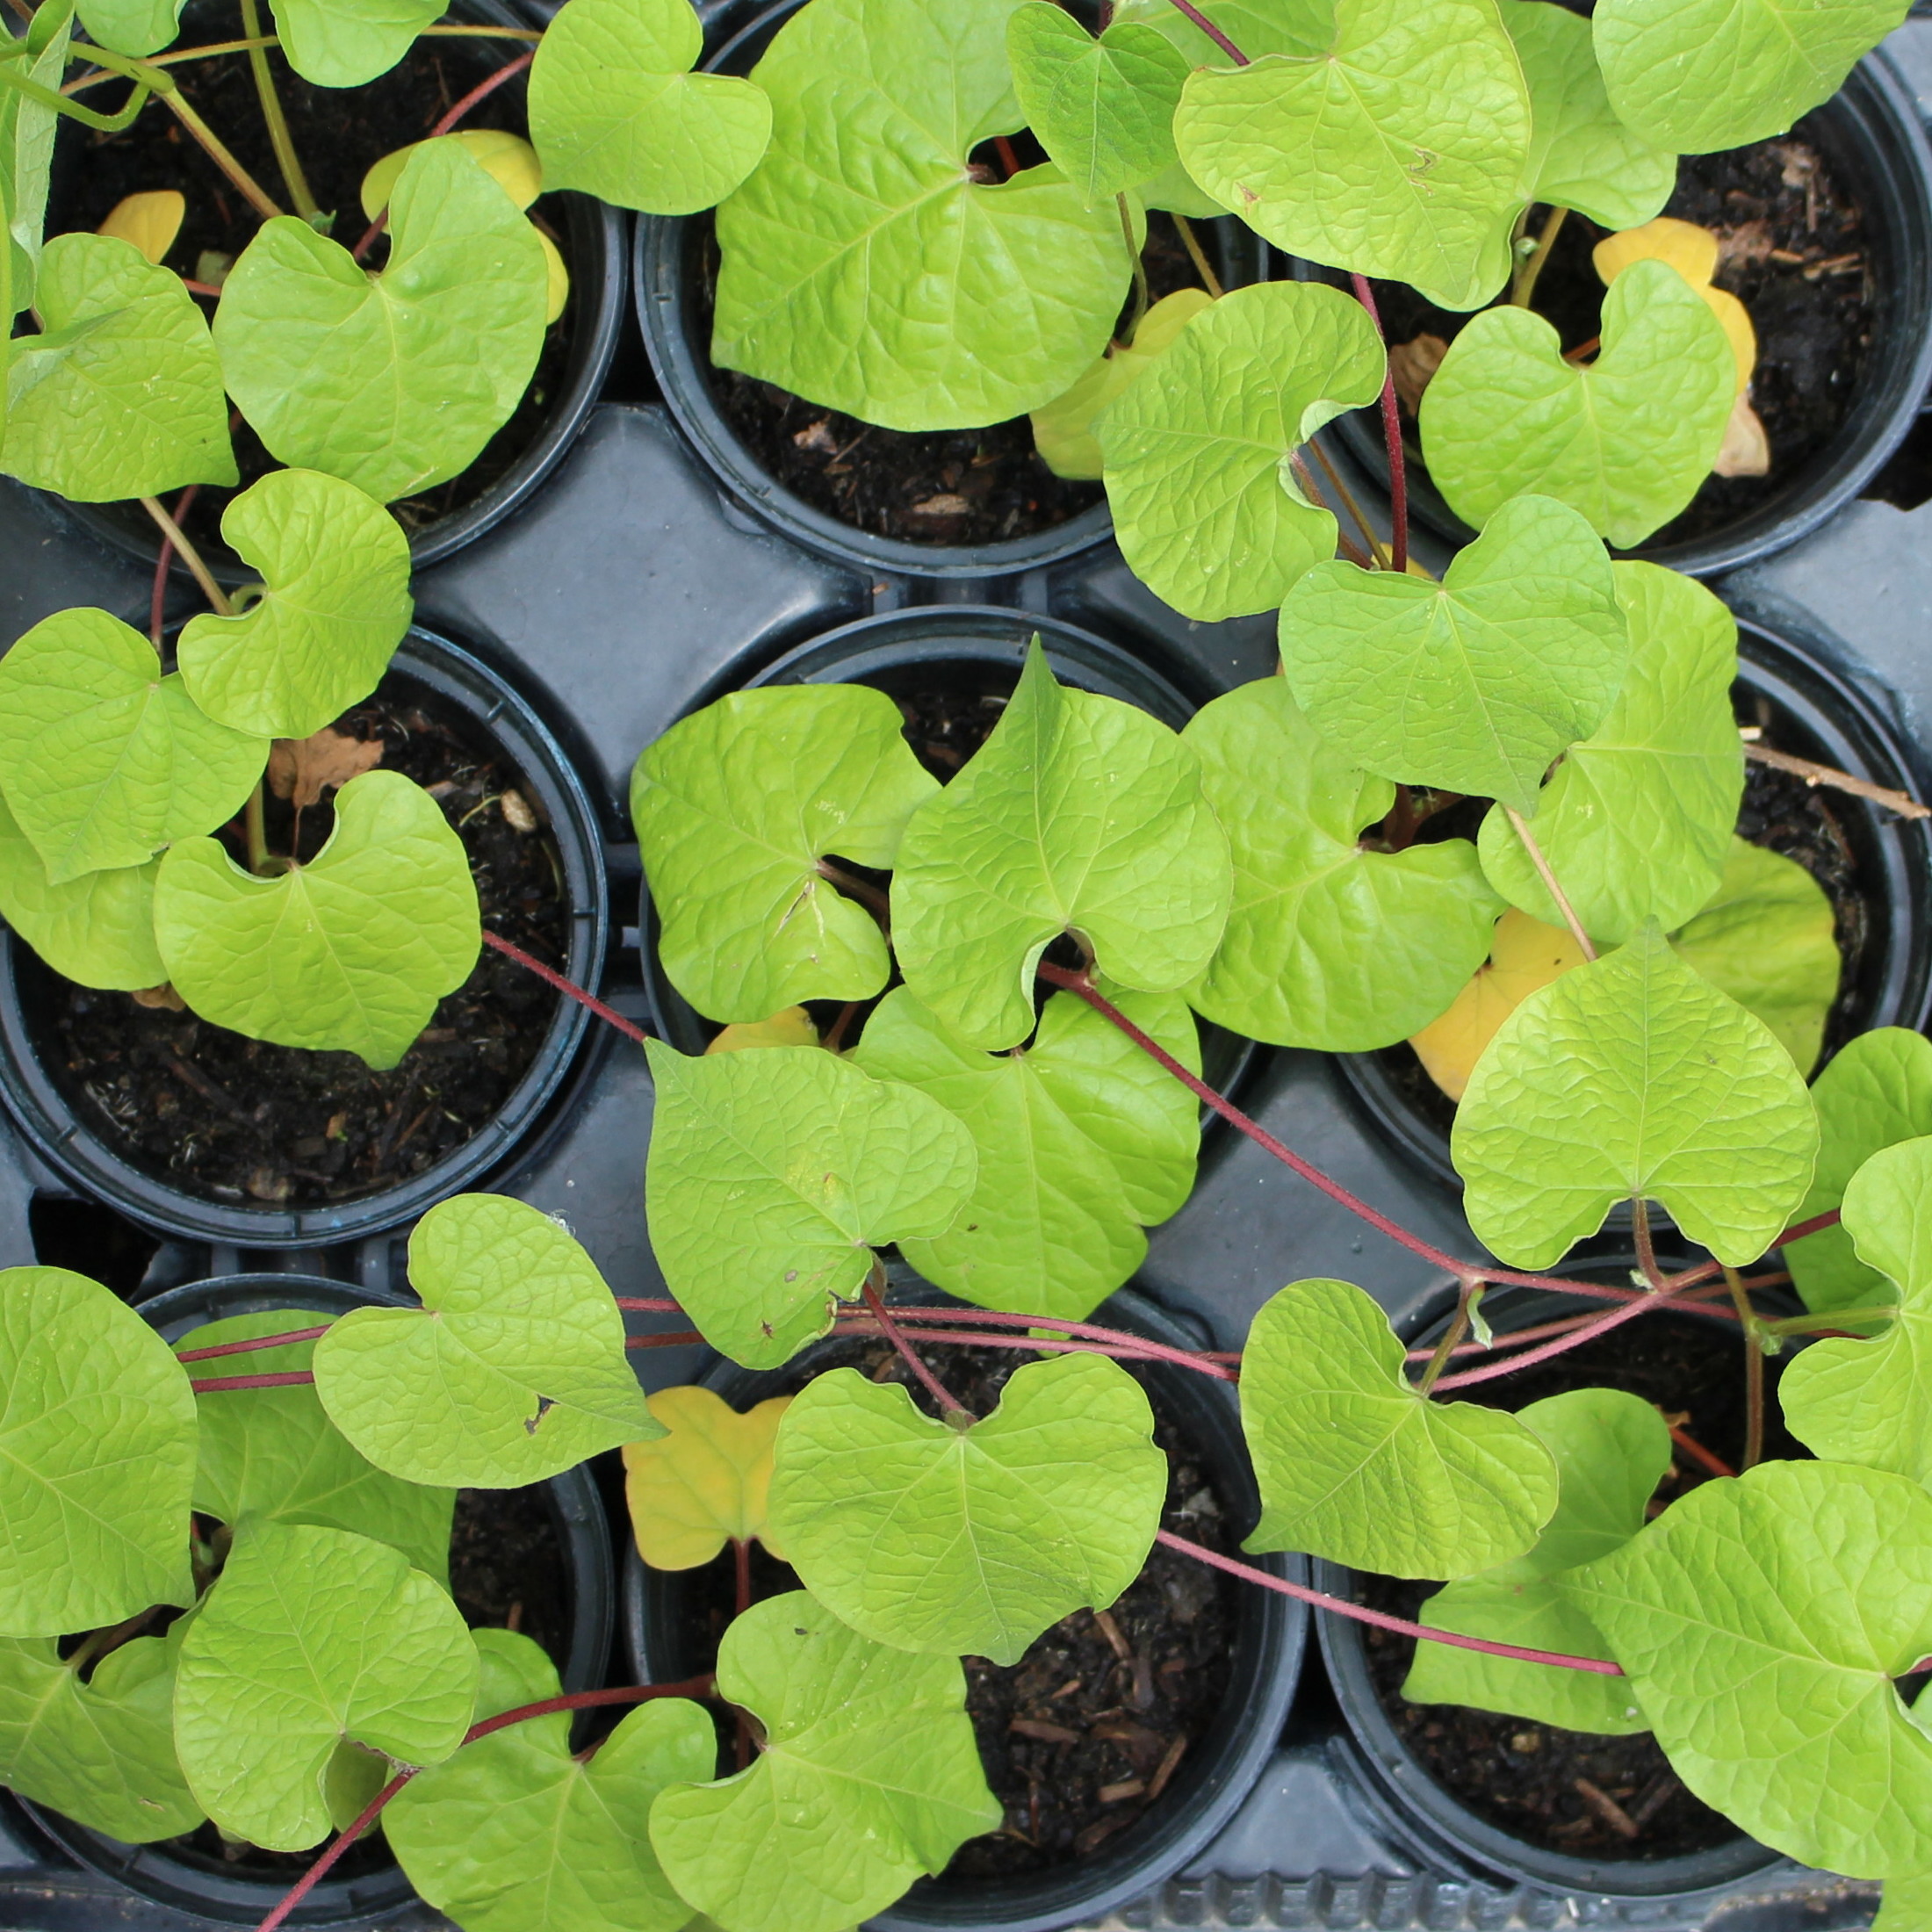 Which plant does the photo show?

Convolvulus arvensis
